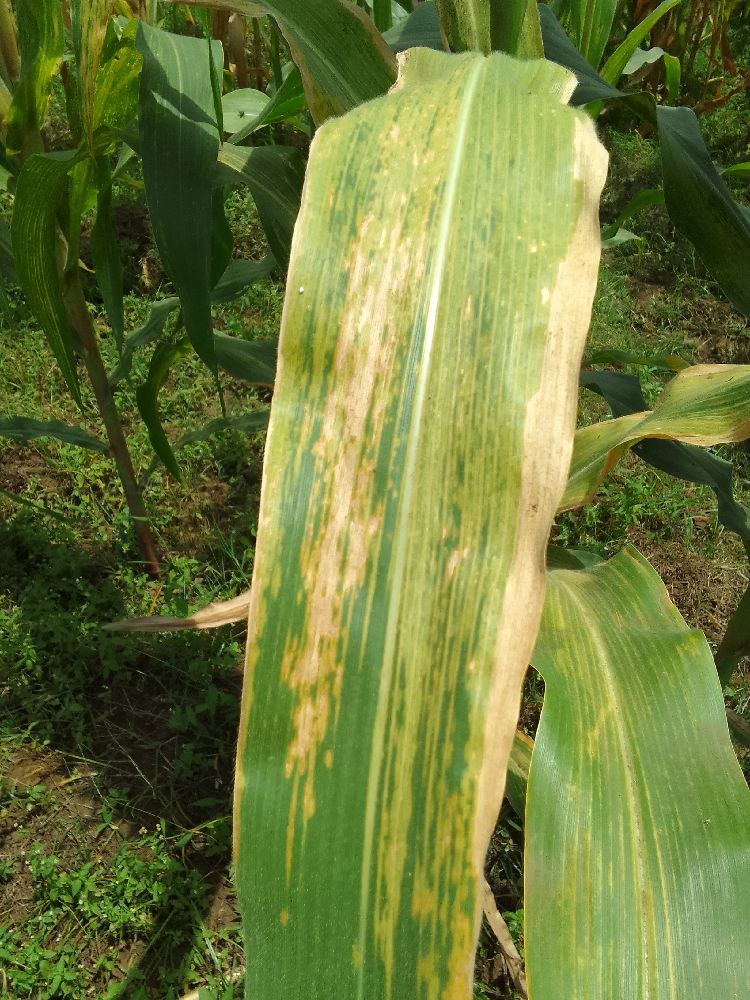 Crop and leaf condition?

maize, maize lethal necrosis
